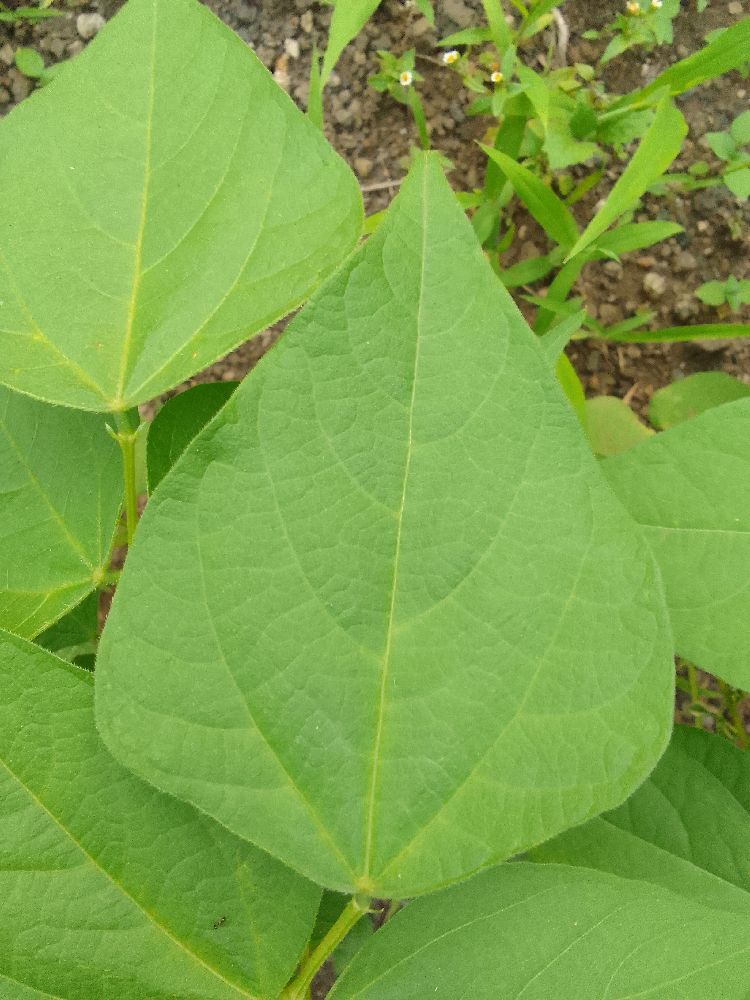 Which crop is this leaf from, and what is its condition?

common bean, healthy
